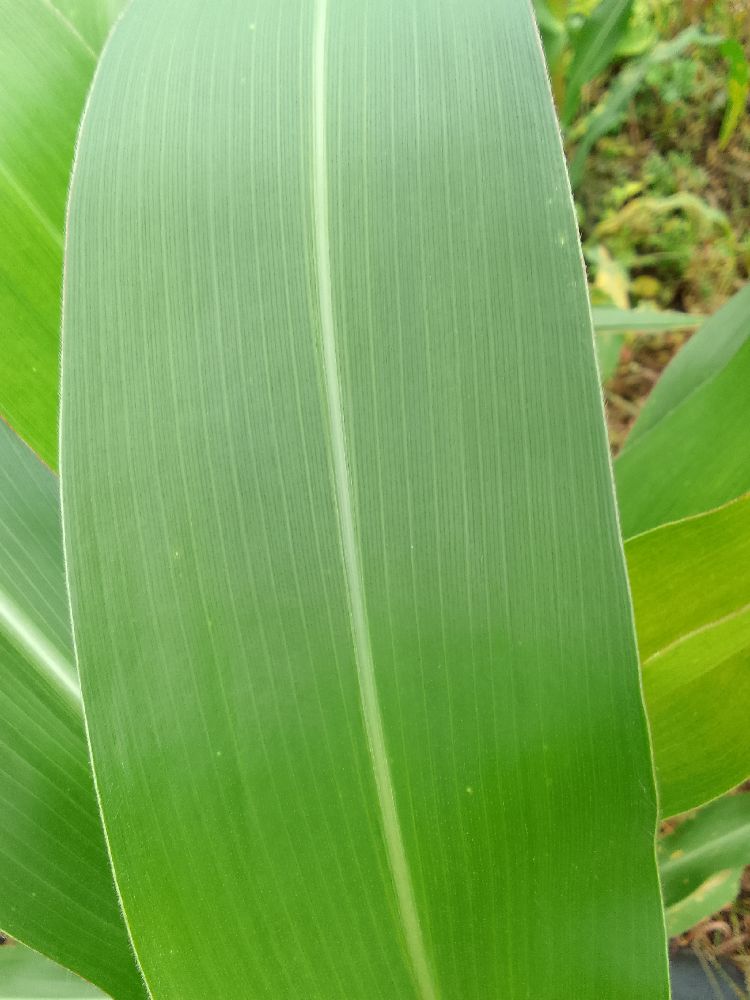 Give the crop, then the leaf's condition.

maize, healthy
